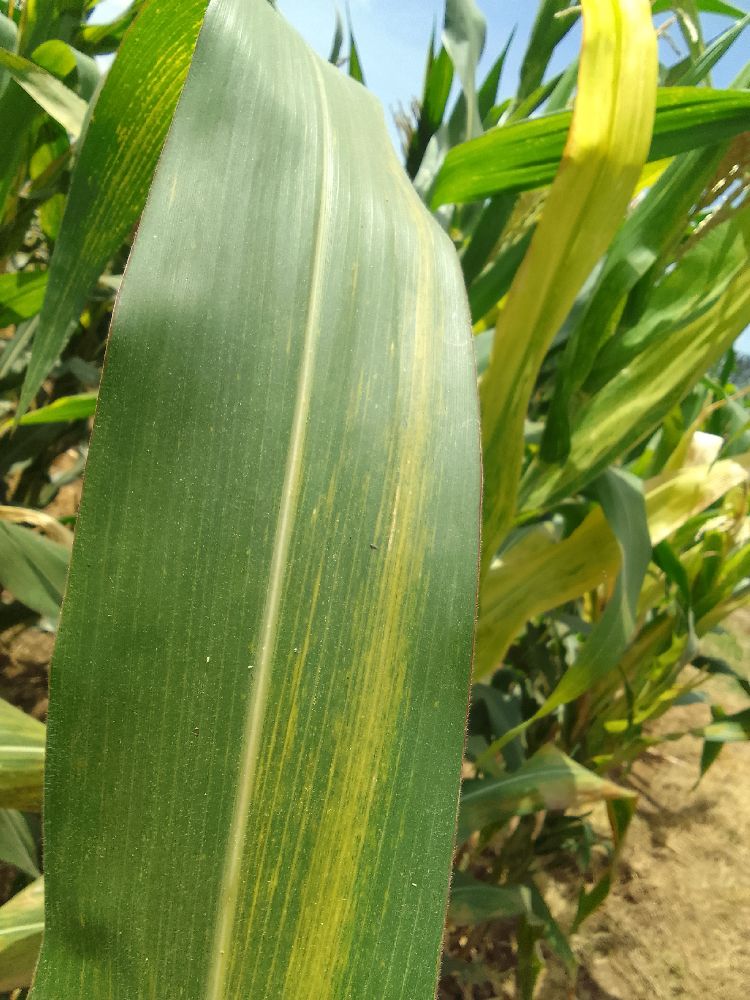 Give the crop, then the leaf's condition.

maize, maize lethal necrosis
